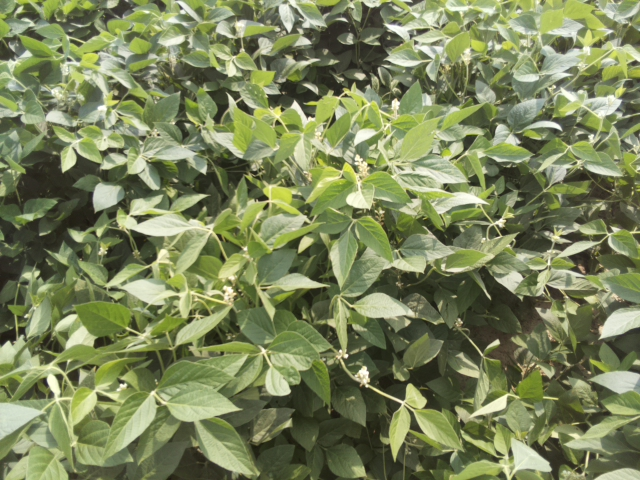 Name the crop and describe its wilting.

soybean, leaves with no wilting
